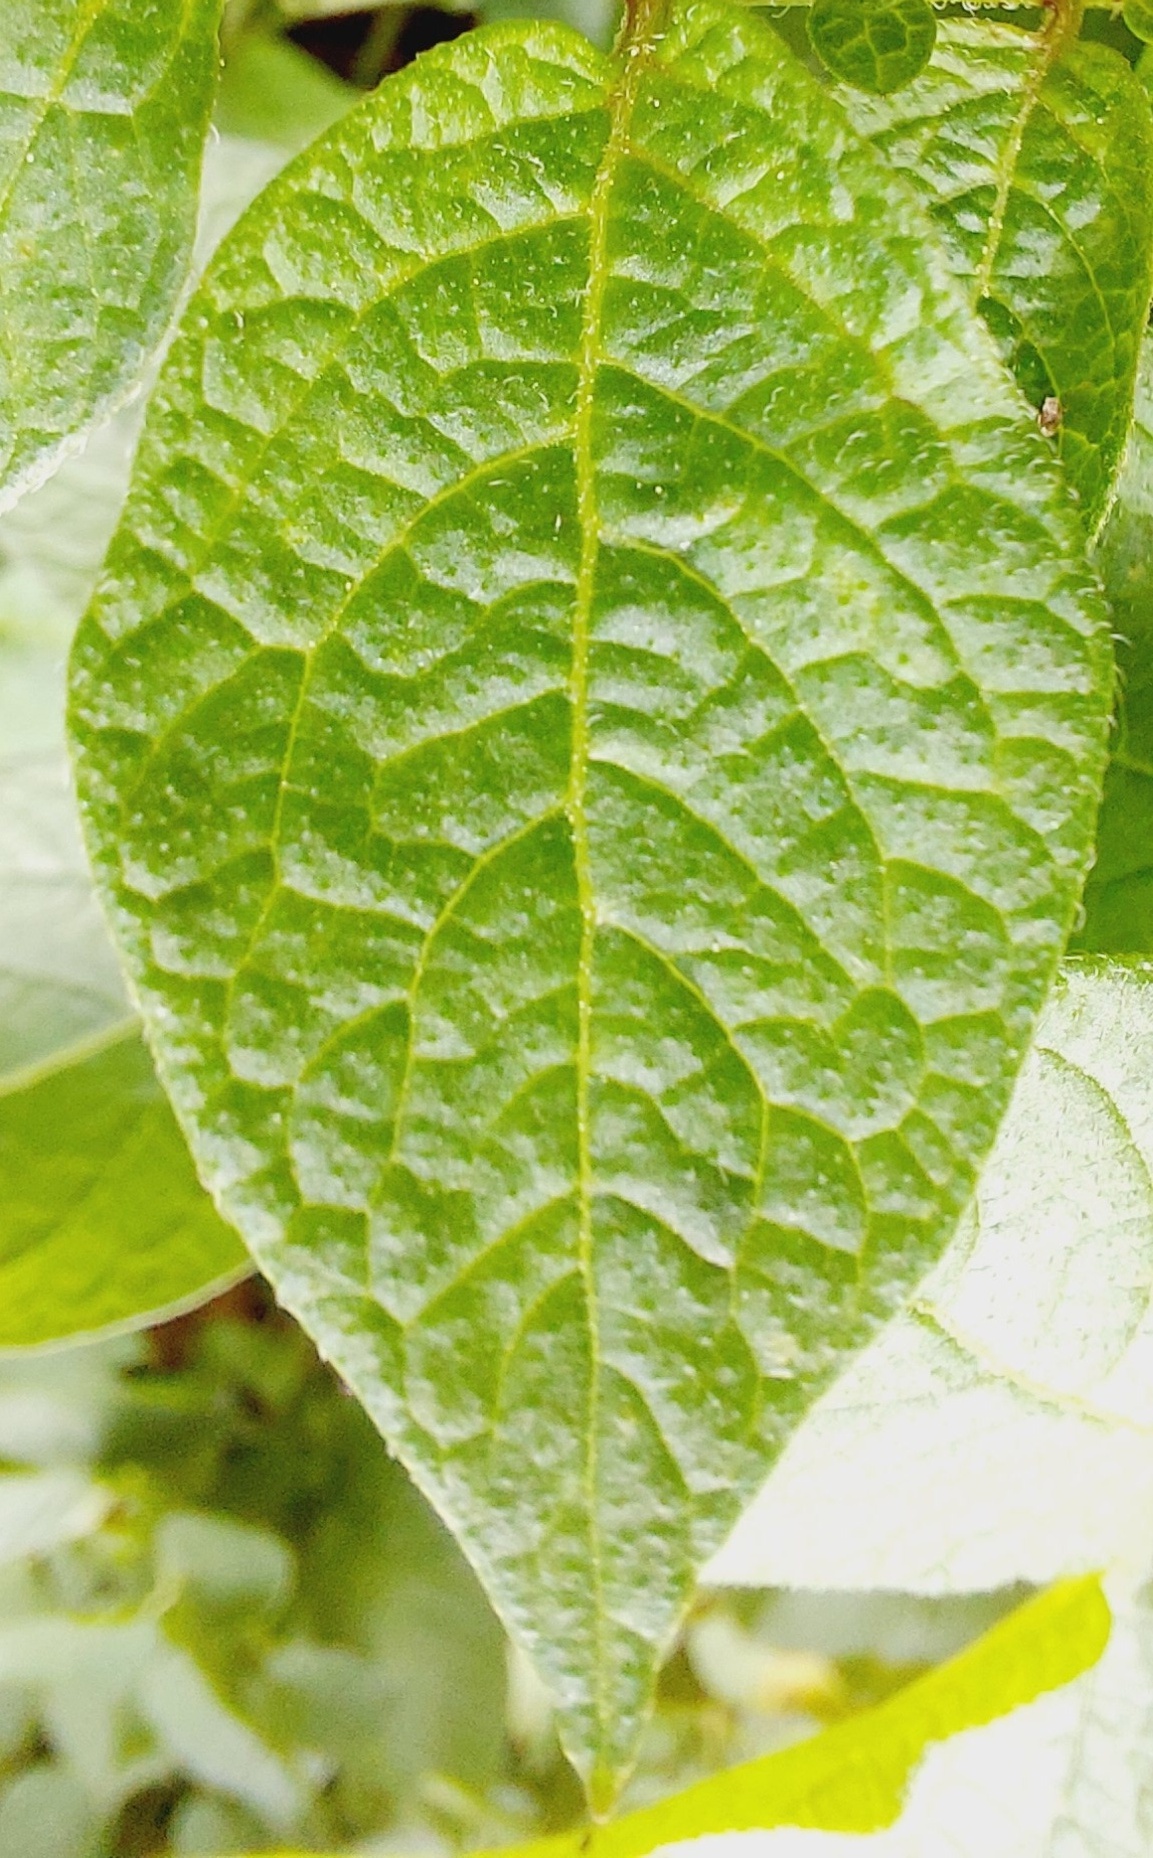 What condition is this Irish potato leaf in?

healthy
